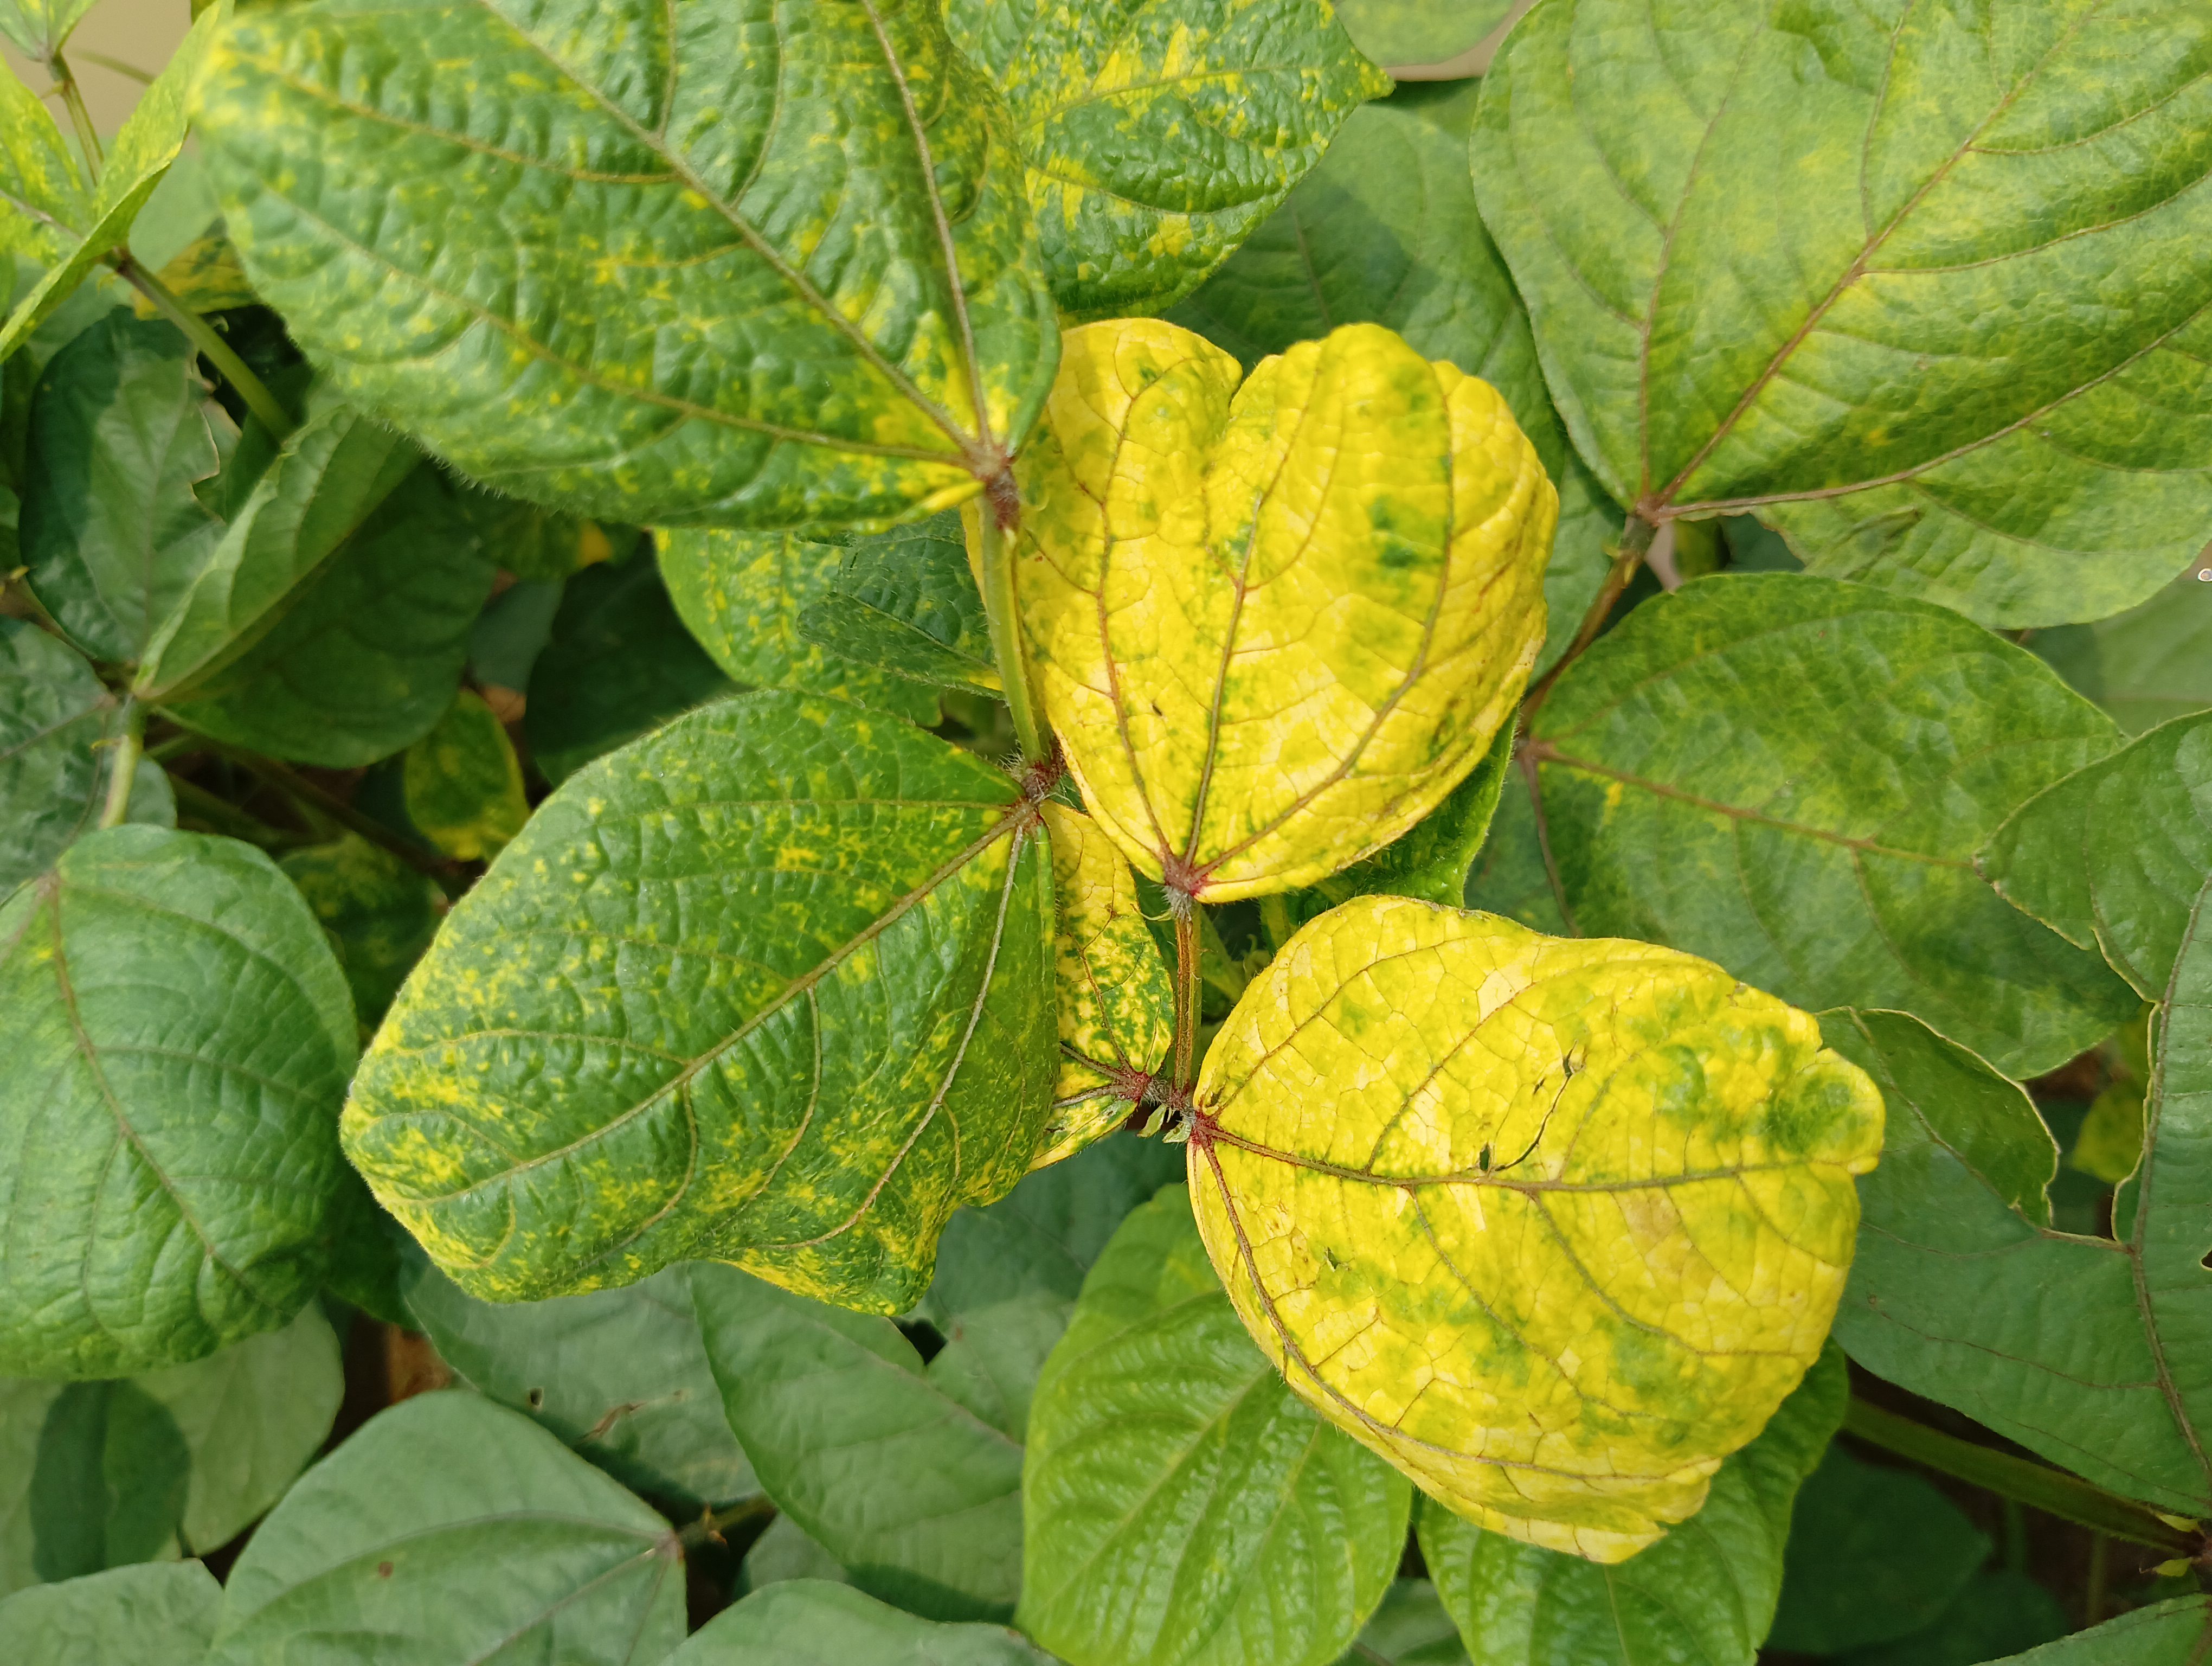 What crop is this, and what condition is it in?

mungbean, yellow mosaic
